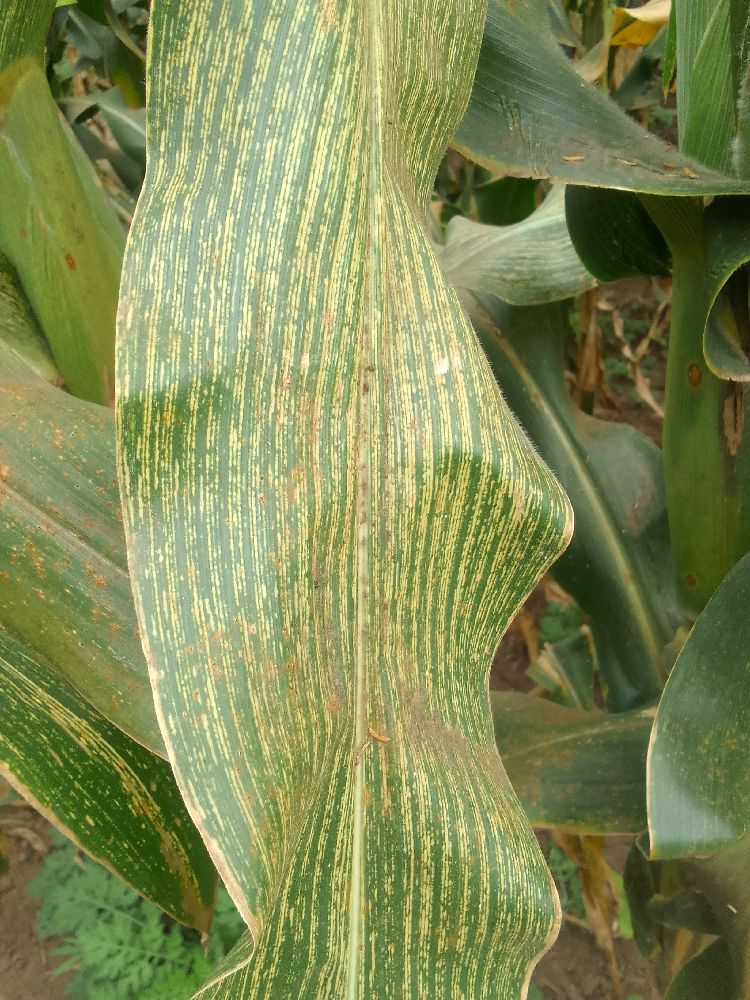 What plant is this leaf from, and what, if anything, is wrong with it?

maize, maize streak virus
